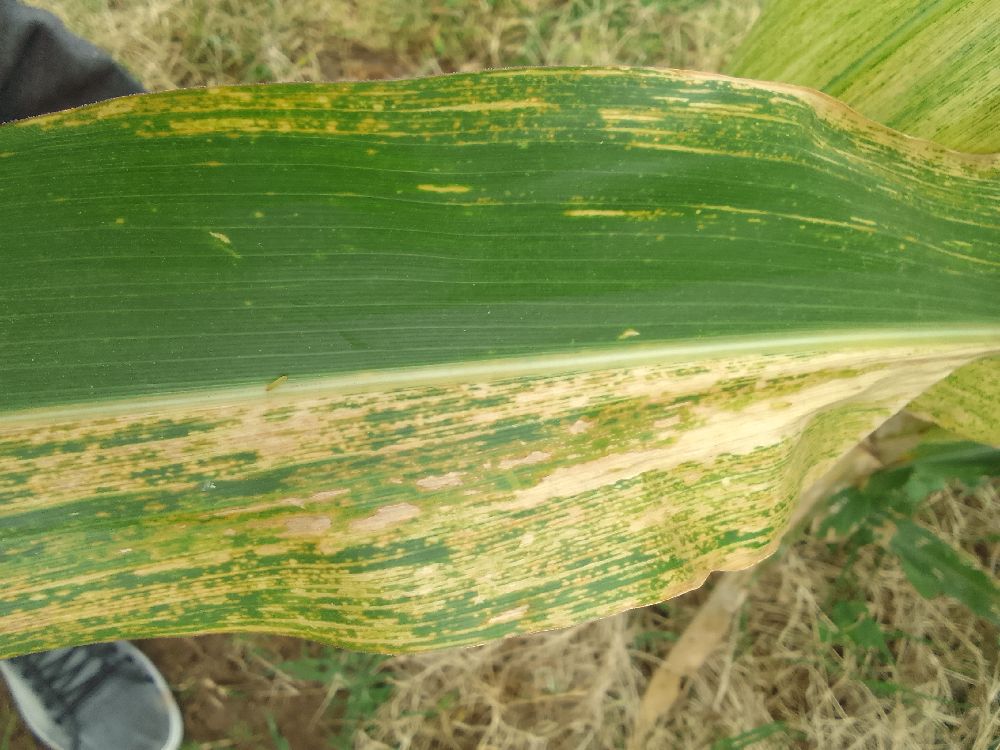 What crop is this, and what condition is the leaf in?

maize, maize lethal necrosis
